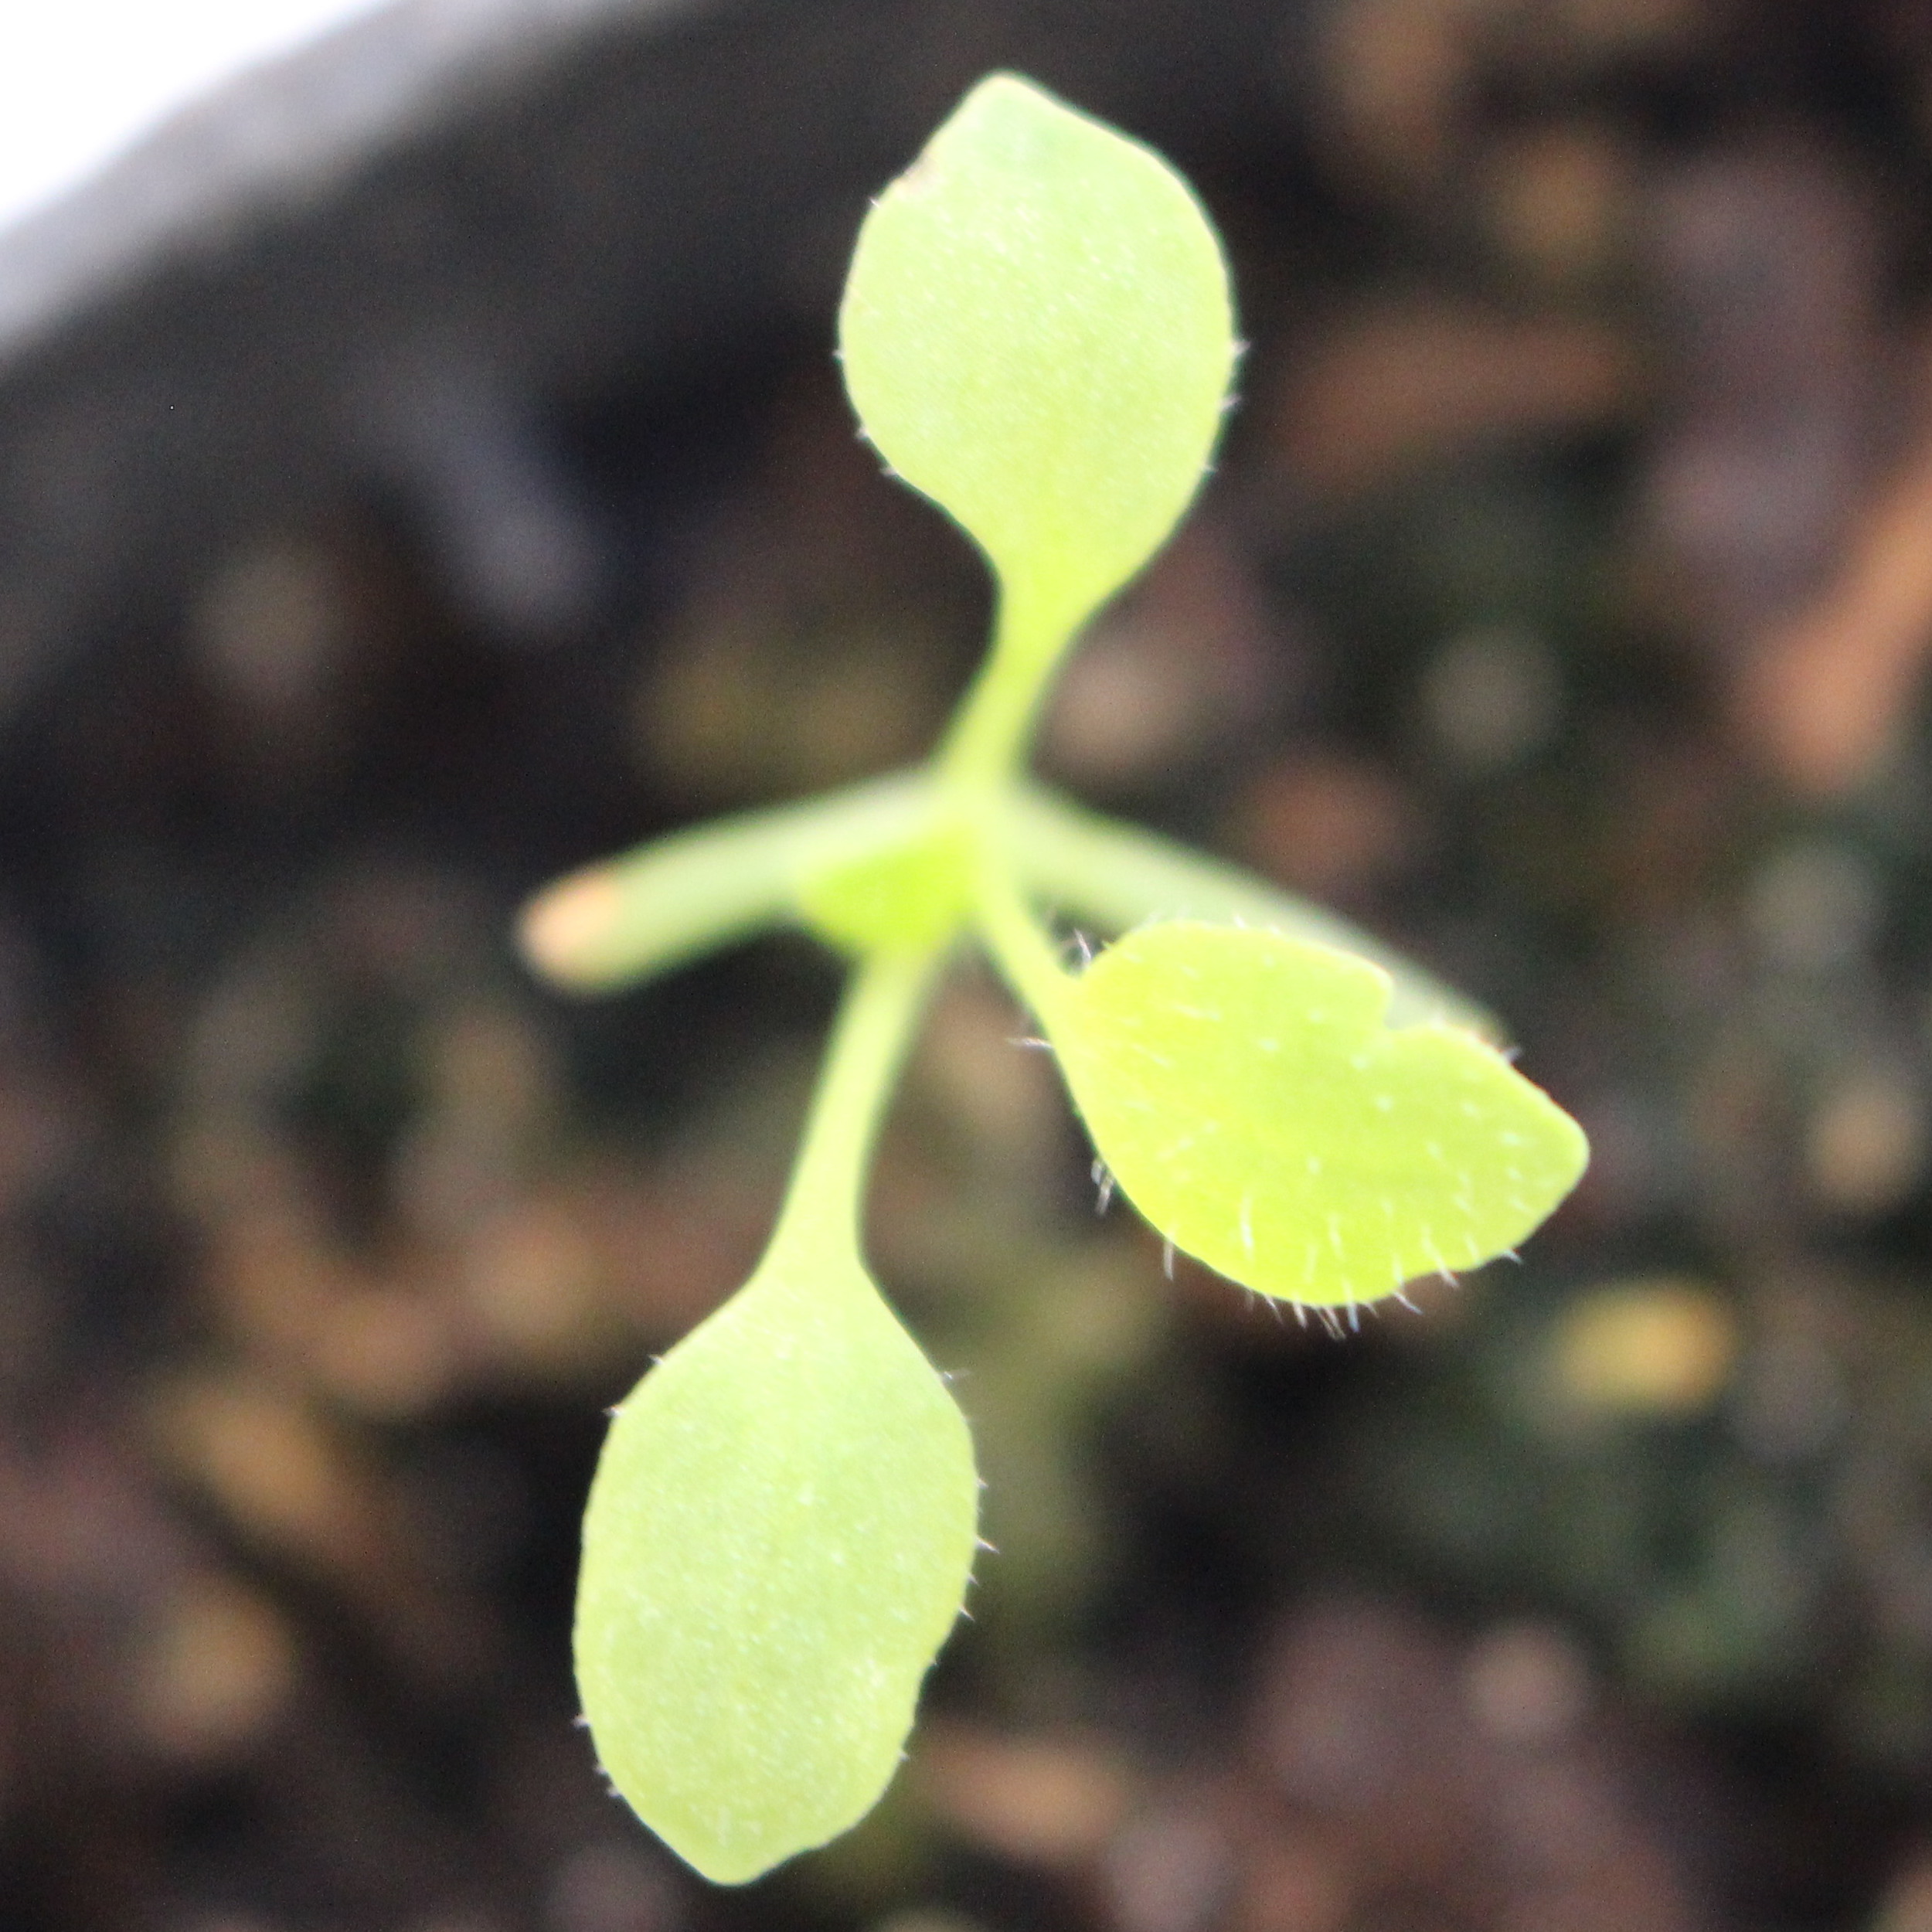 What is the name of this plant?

Papaver rhoeas
